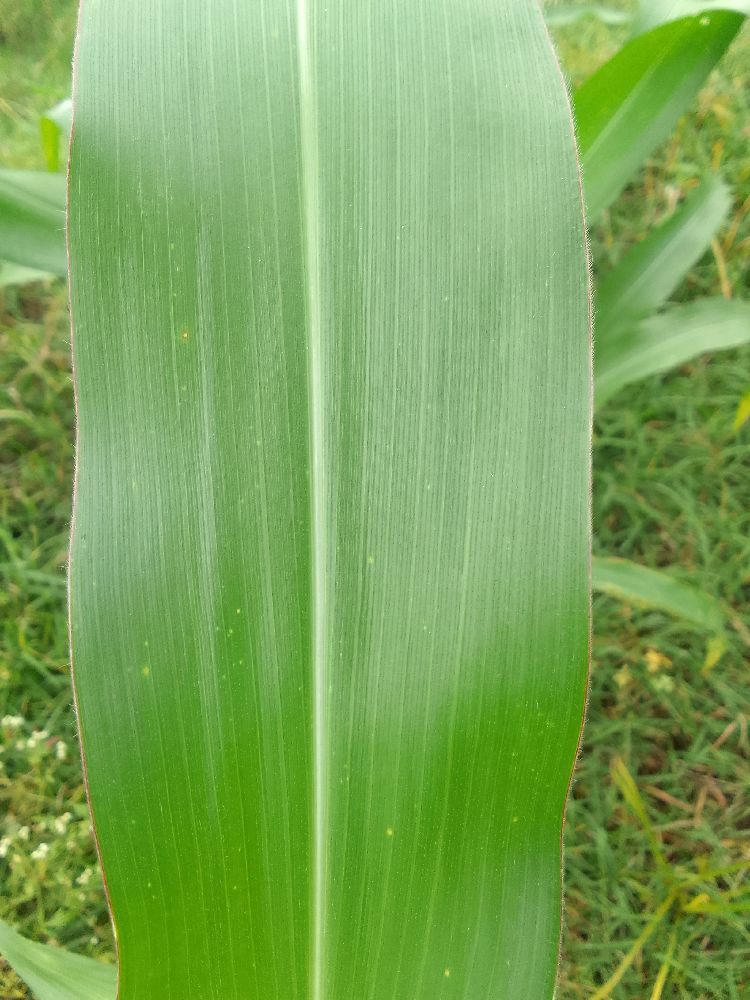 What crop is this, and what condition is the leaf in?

maize, healthy
